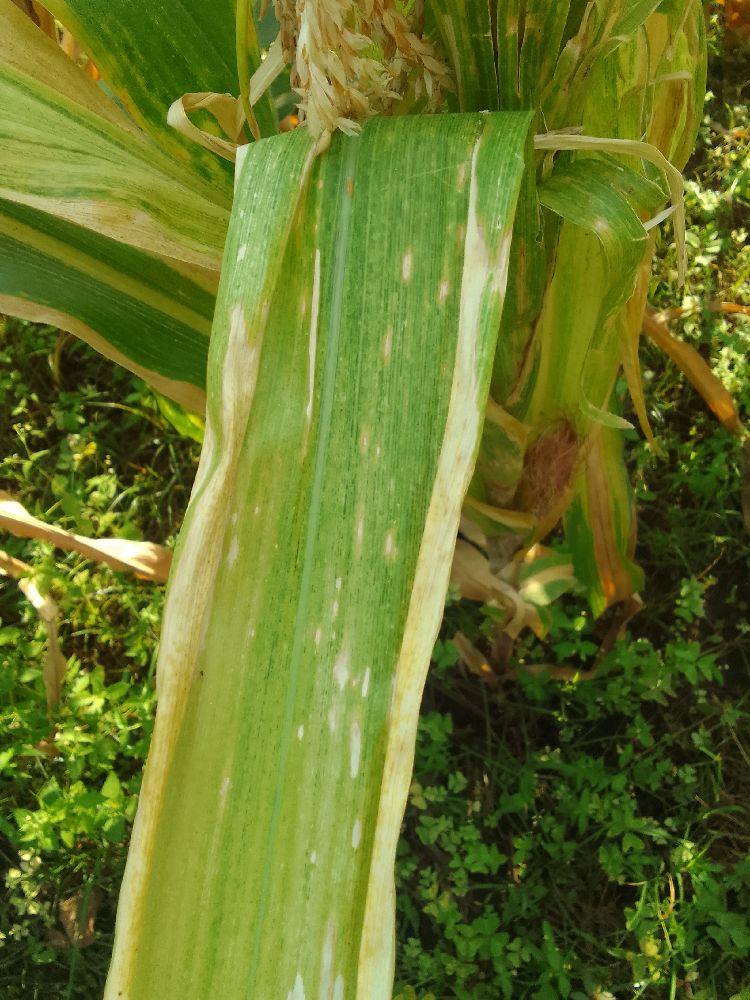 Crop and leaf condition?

maize, maize lethal necrosis
